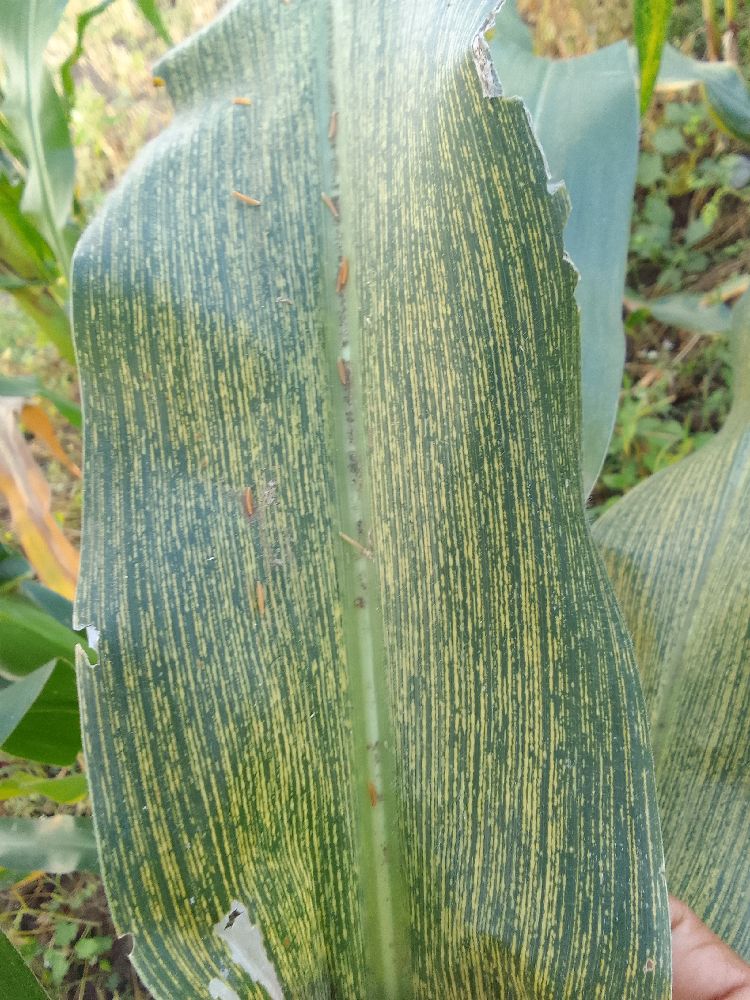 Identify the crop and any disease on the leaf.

maize, maize streak virus
